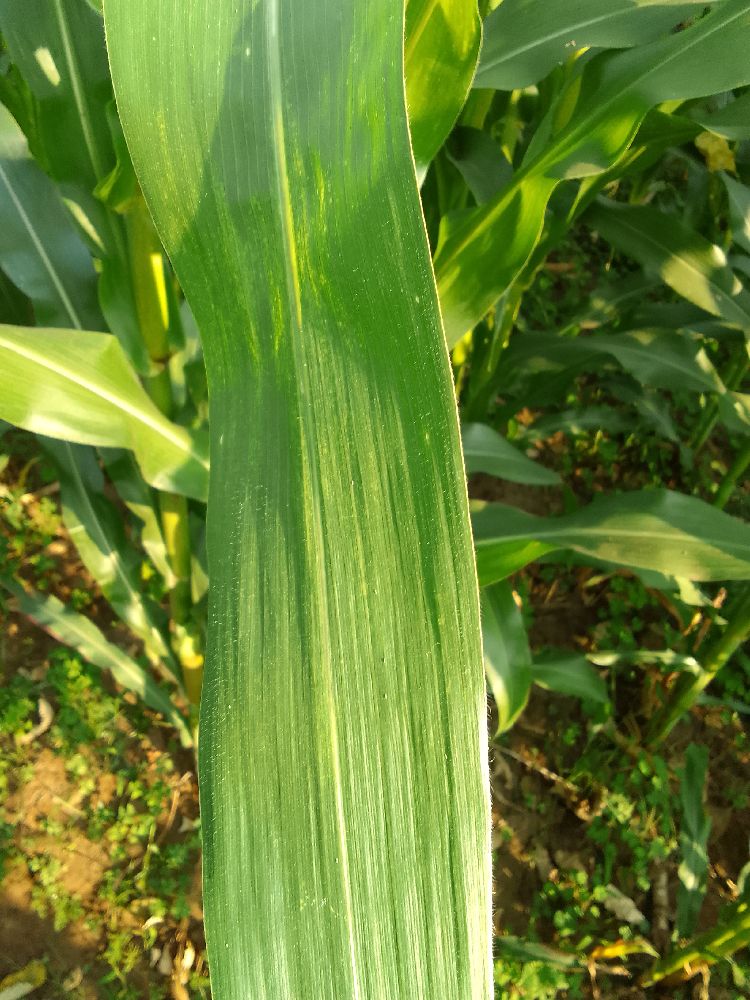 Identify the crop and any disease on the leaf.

maize, healthy
